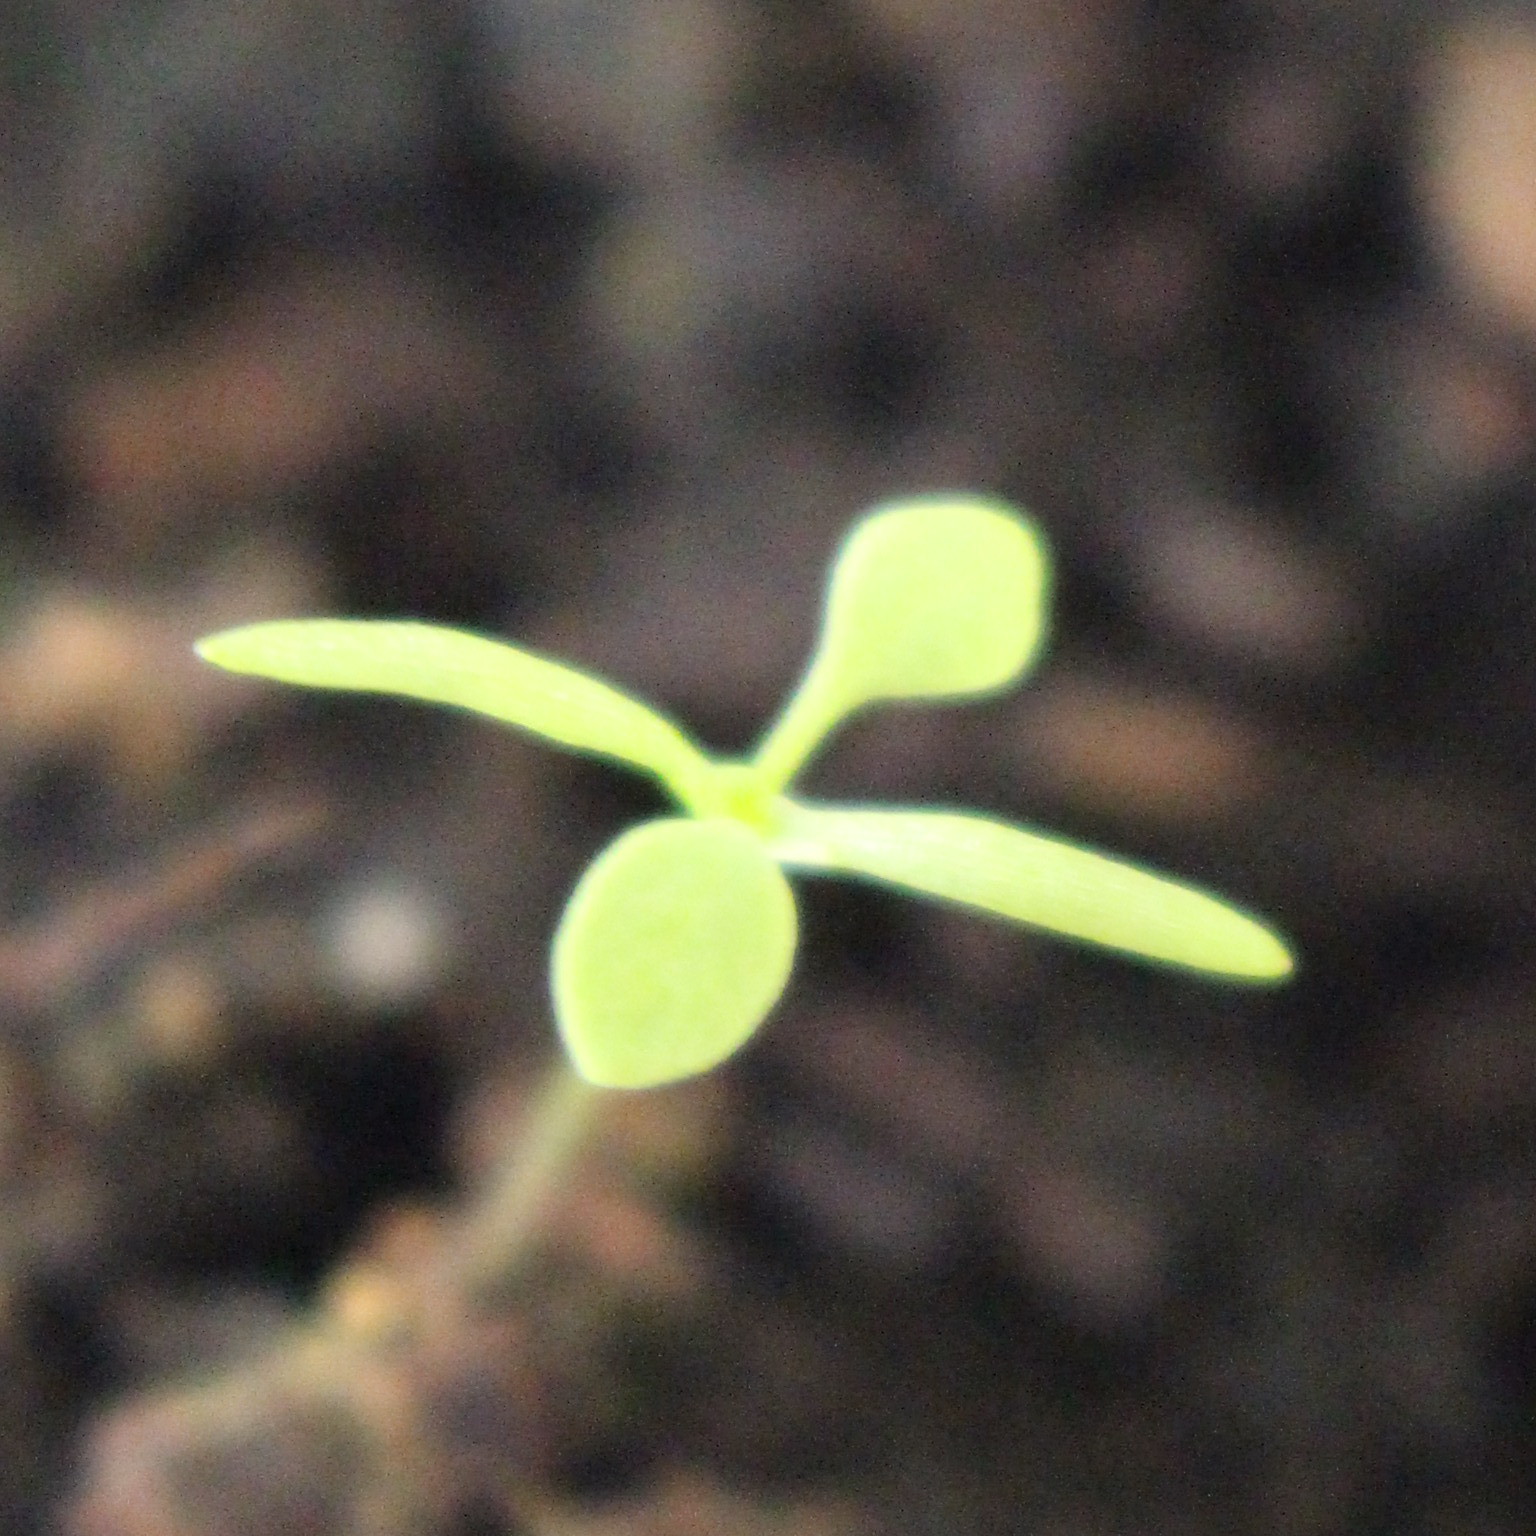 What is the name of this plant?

Papaver rhoeas
